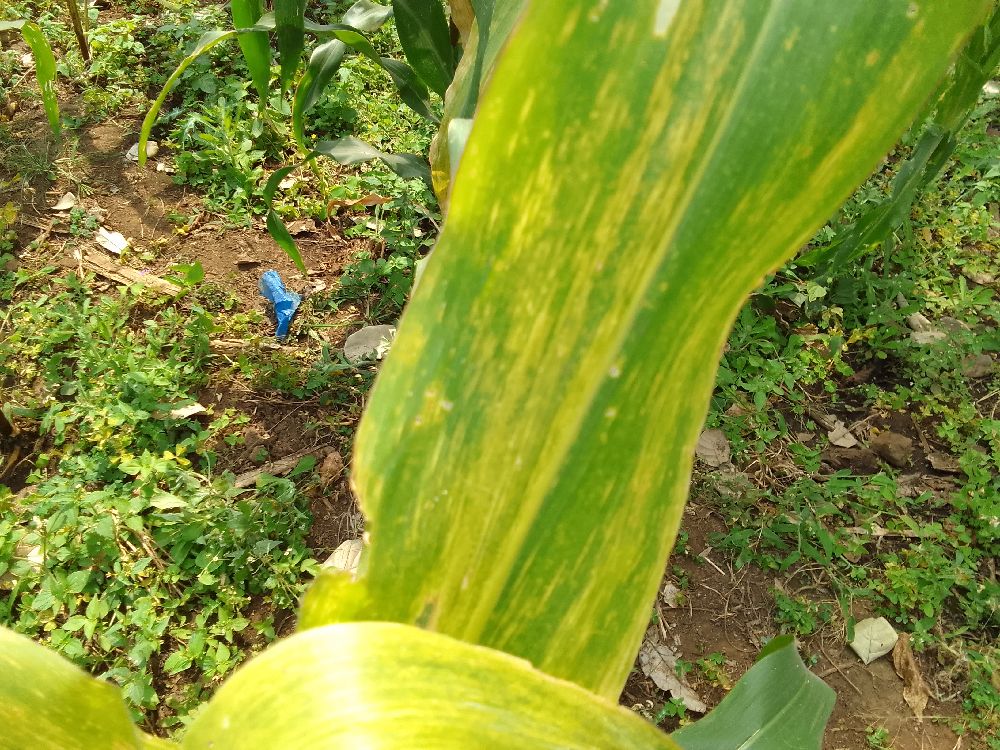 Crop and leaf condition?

maize, maize lethal necrosis
